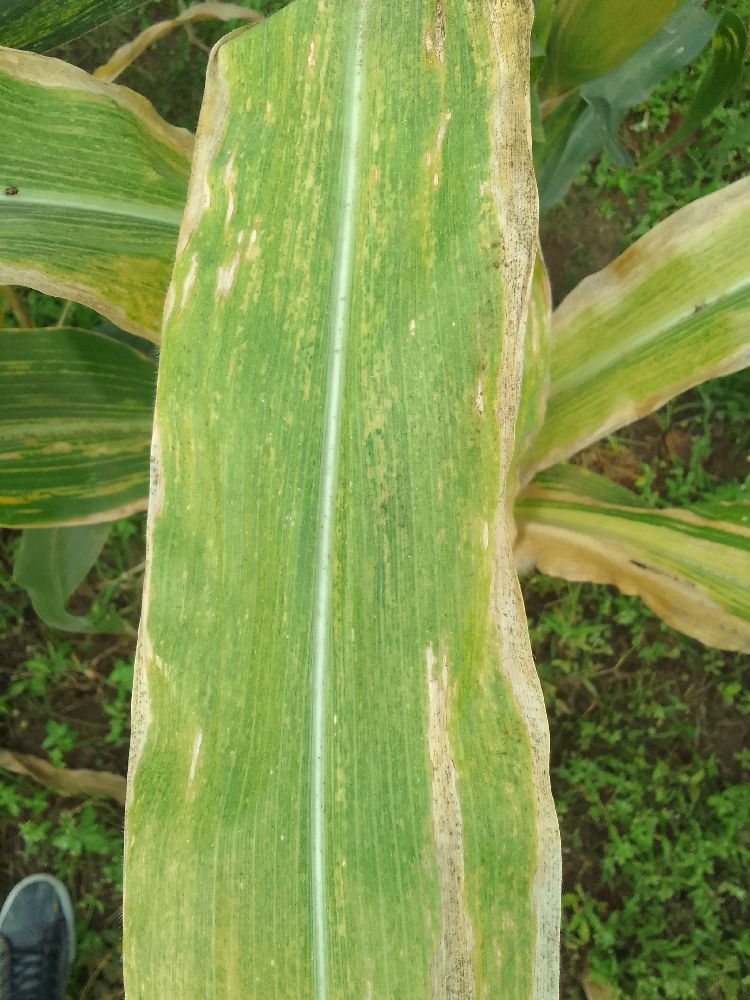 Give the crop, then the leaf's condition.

maize, maize lethal necrosis
